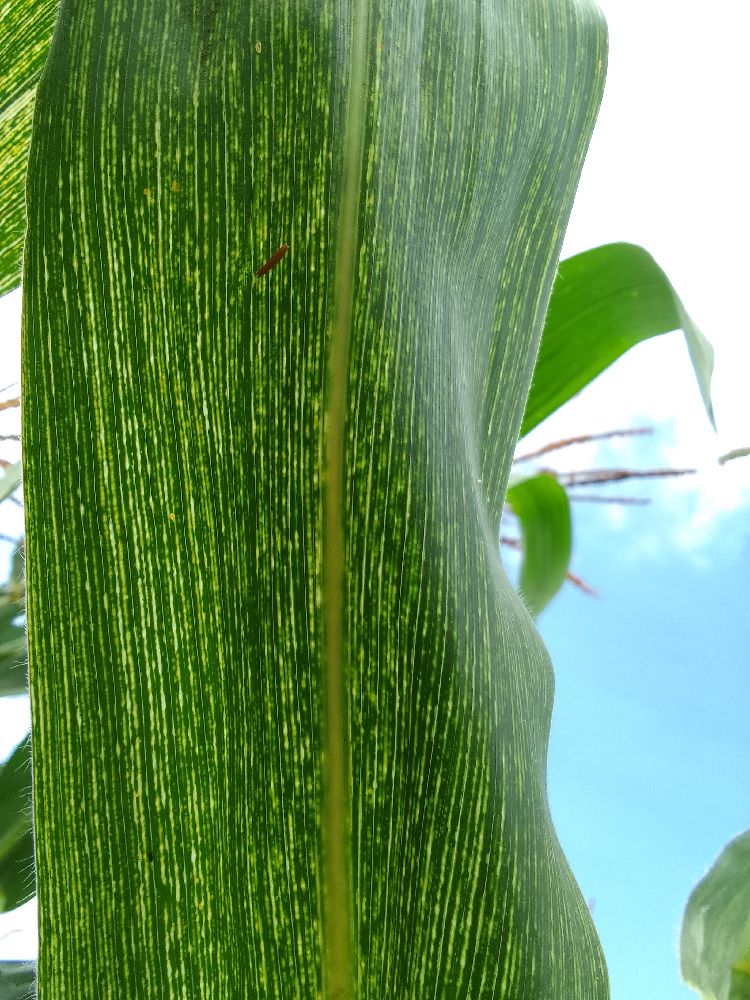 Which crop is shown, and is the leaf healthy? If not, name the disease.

maize, maize streak virus
